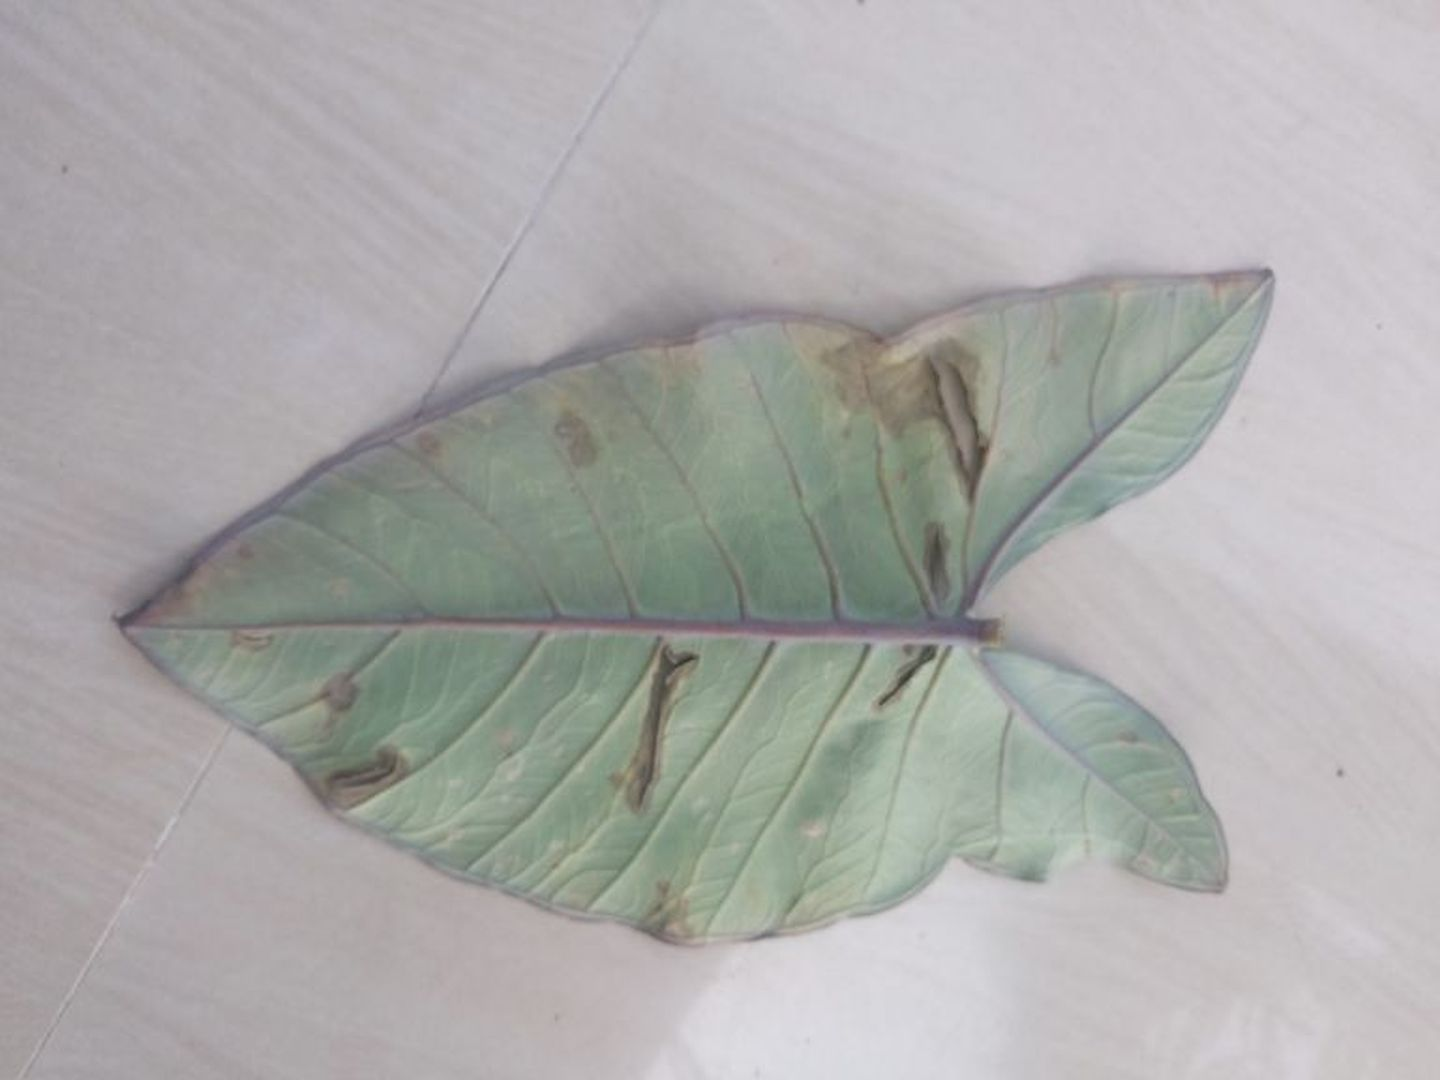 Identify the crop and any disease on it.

taro, leaf blight
